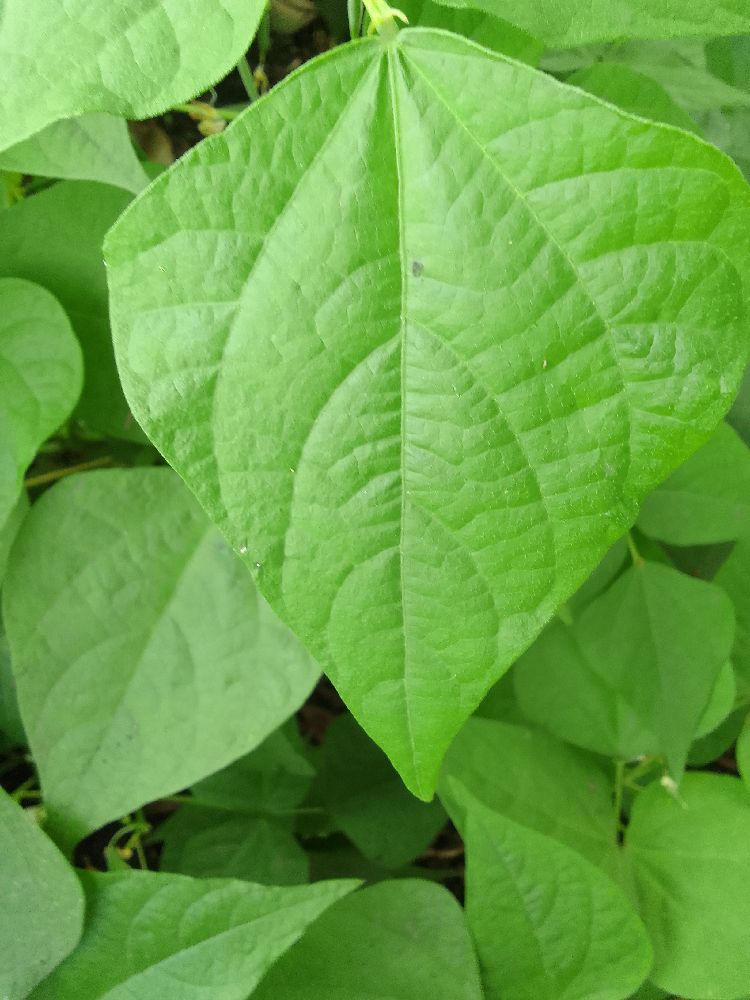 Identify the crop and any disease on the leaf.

common bean, healthy
